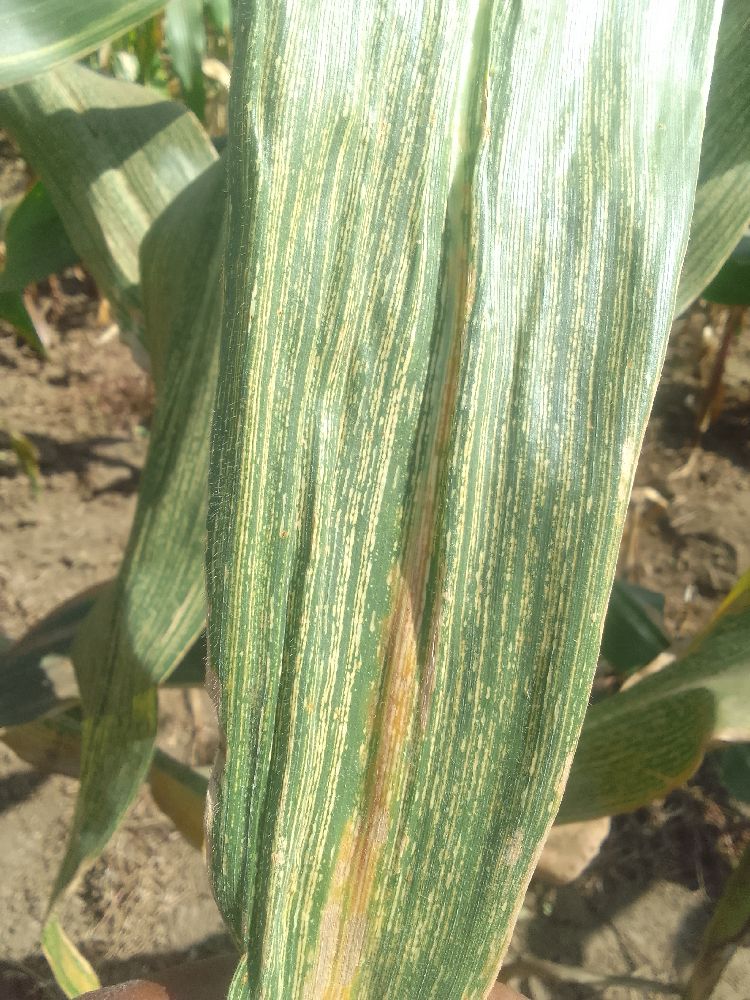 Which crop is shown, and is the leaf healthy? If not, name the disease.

maize, maize streak virus
